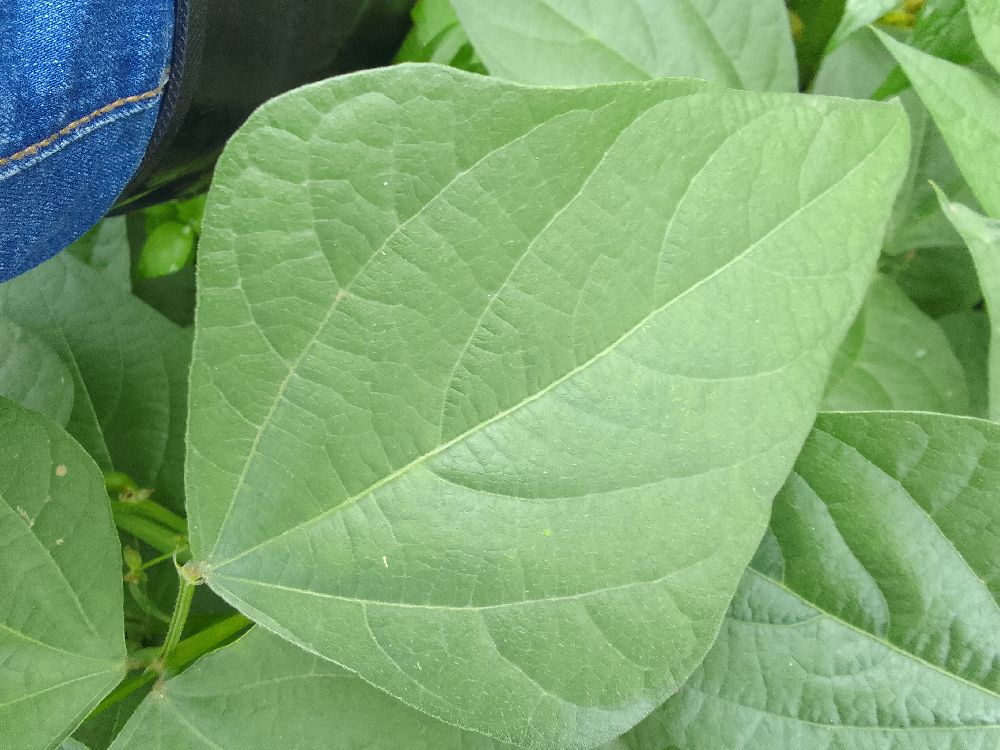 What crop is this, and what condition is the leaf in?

common bean, healthy
